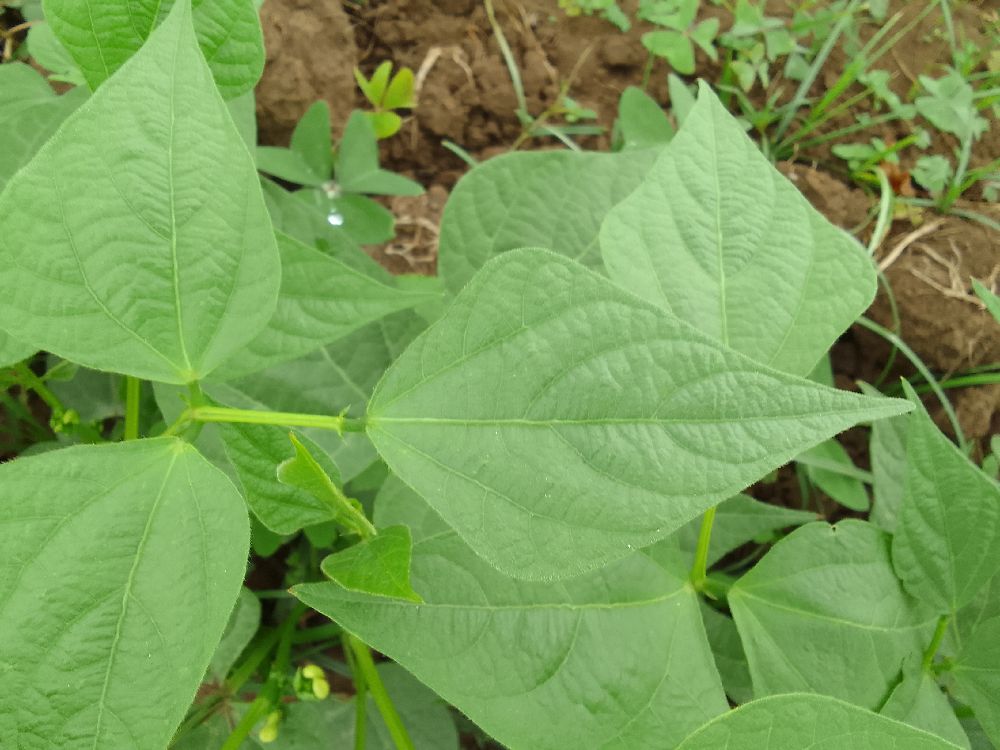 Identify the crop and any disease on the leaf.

common bean, healthy
